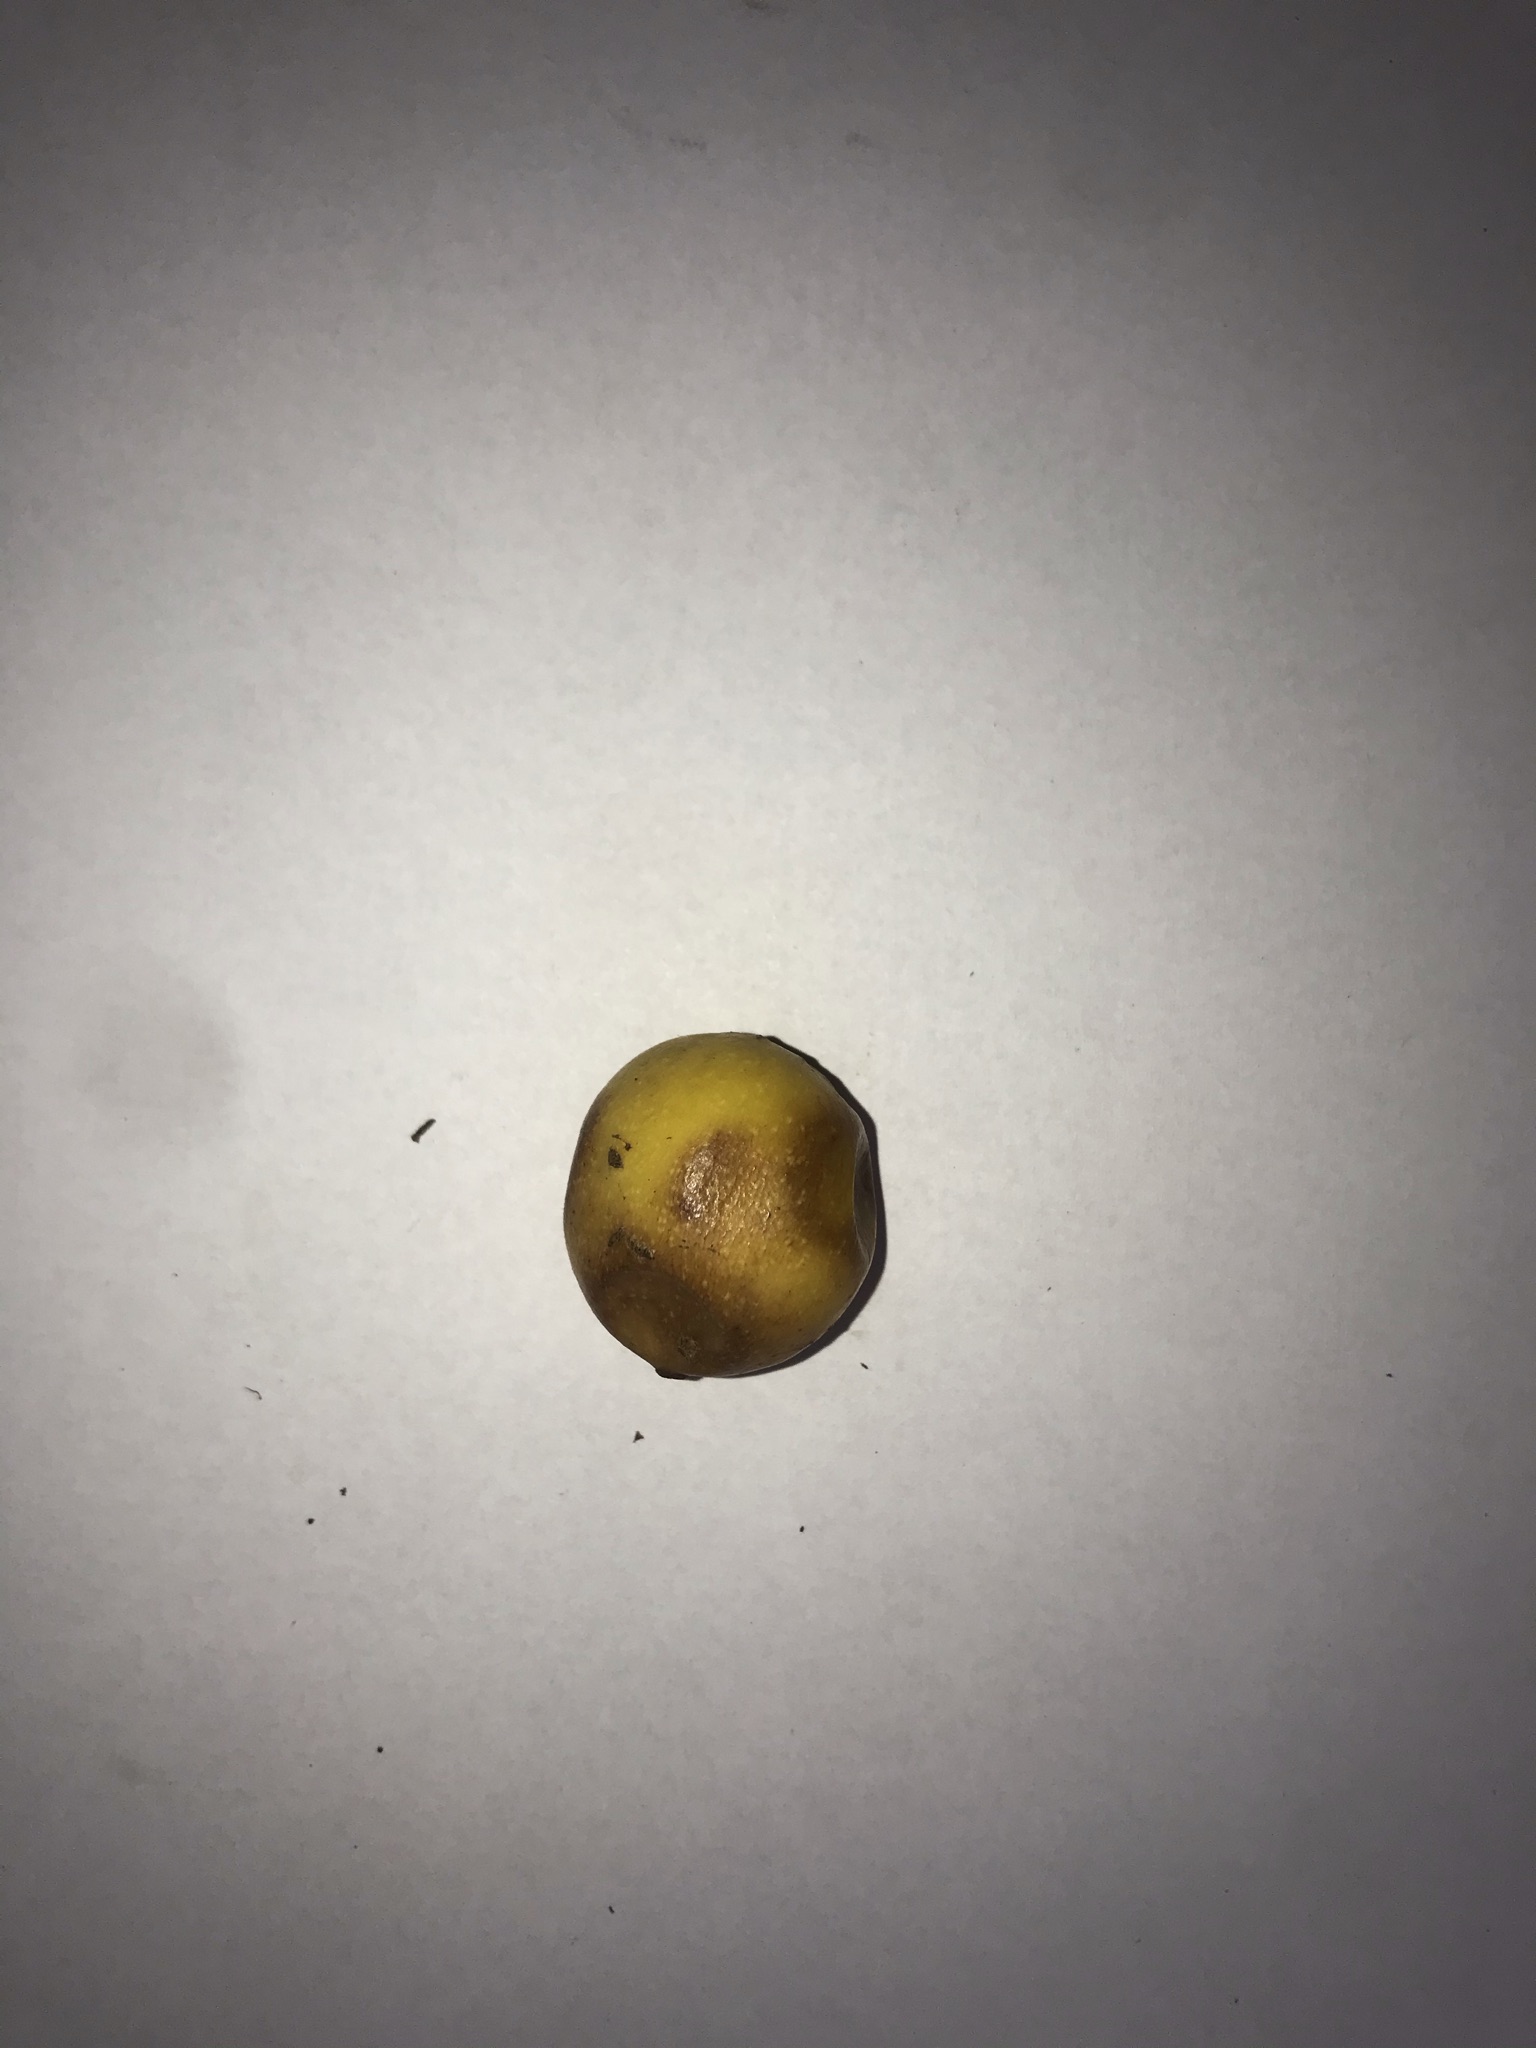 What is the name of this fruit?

abiu
